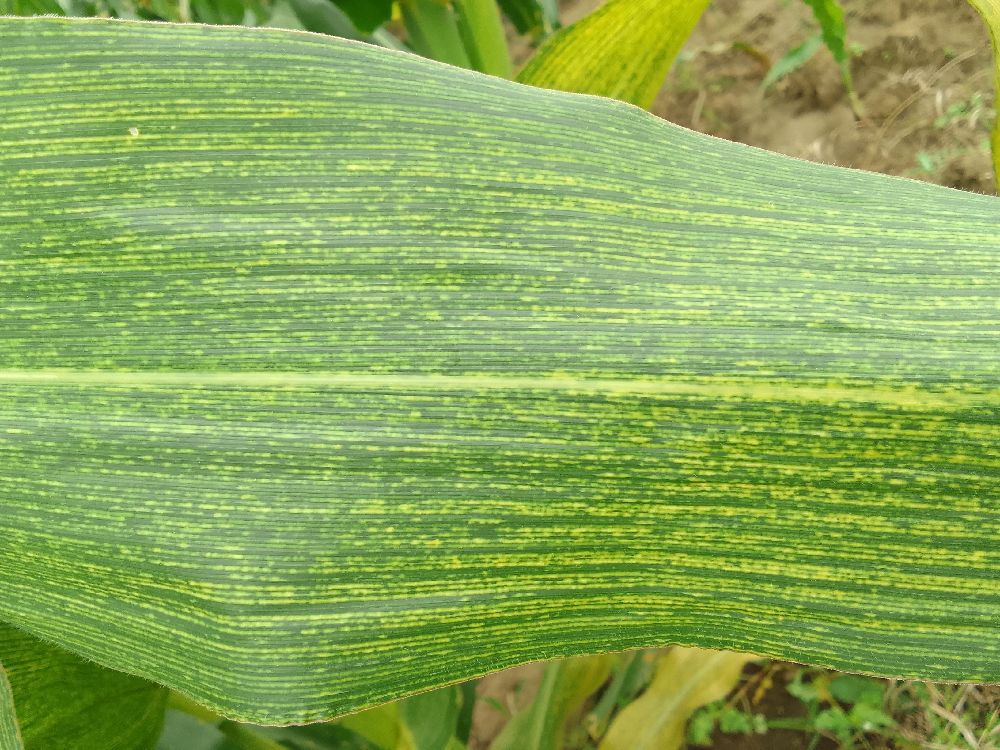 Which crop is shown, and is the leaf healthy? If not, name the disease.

maize, maize streak virus
